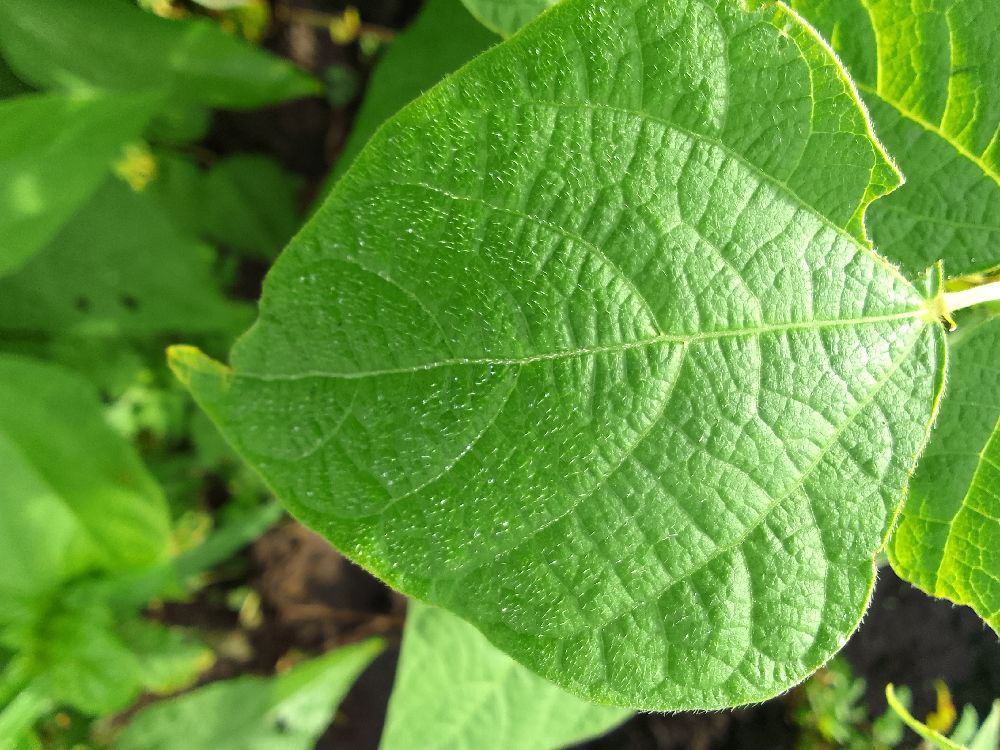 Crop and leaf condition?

common bean, healthy
